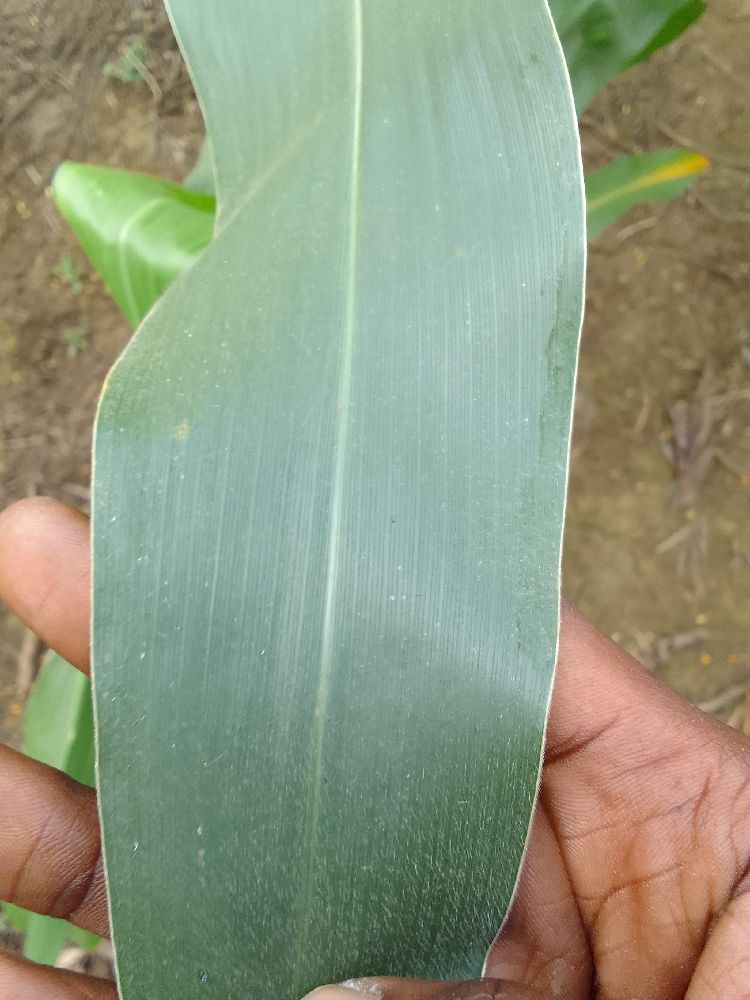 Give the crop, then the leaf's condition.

maize, healthy
